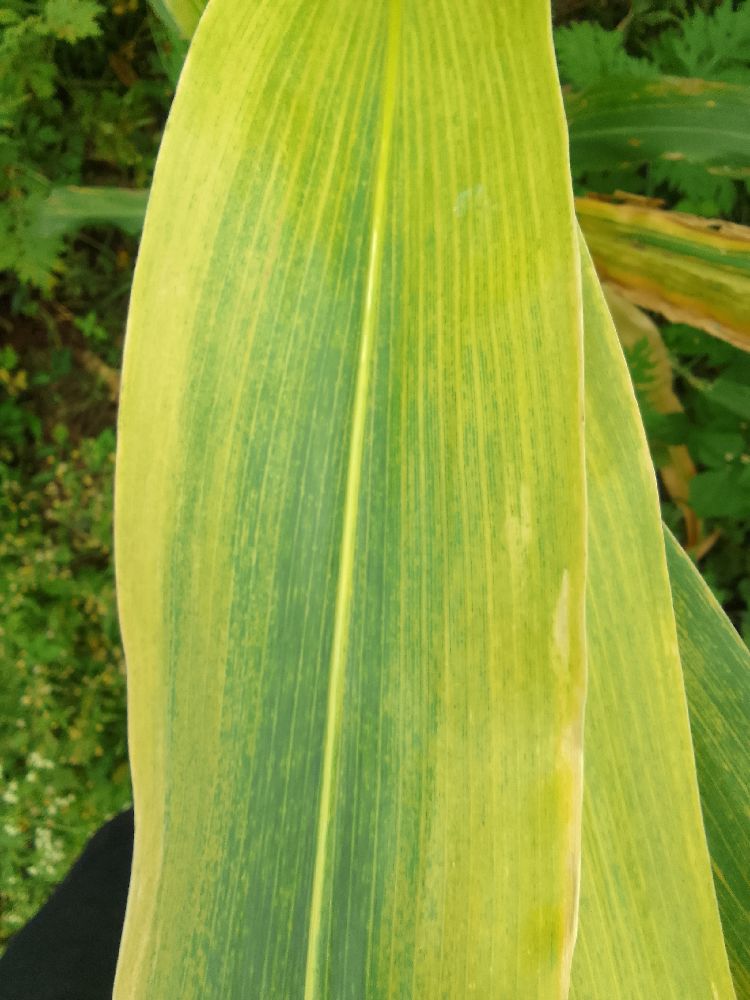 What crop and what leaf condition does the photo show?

maize, maize lethal necrosis
